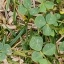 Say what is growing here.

unstructured weed
